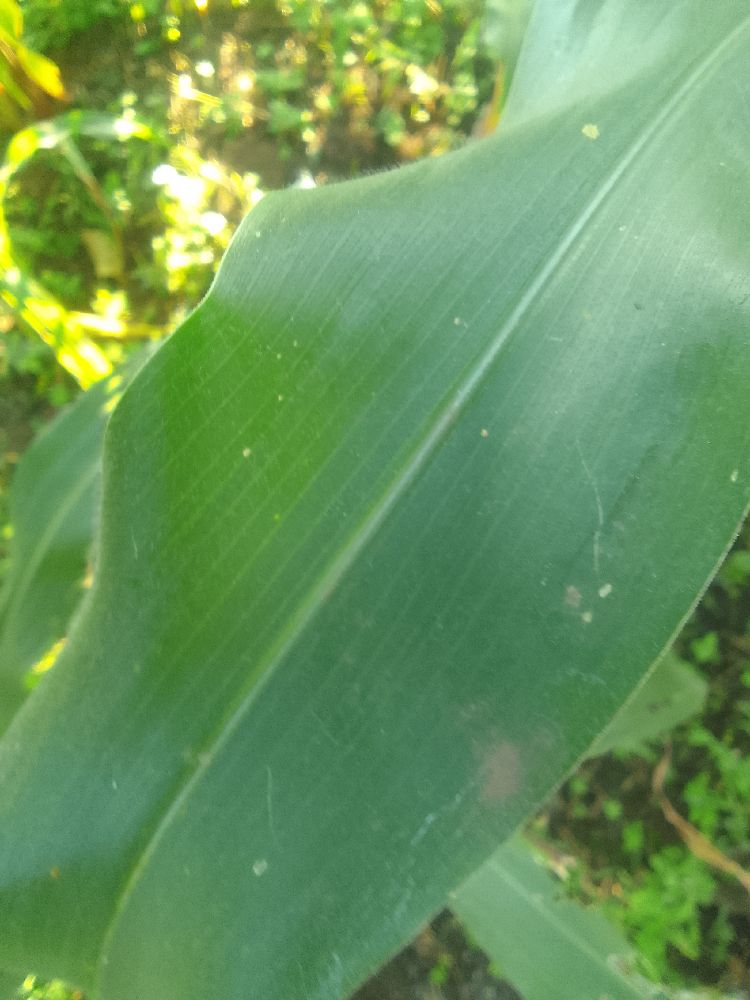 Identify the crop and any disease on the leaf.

maize, healthy
